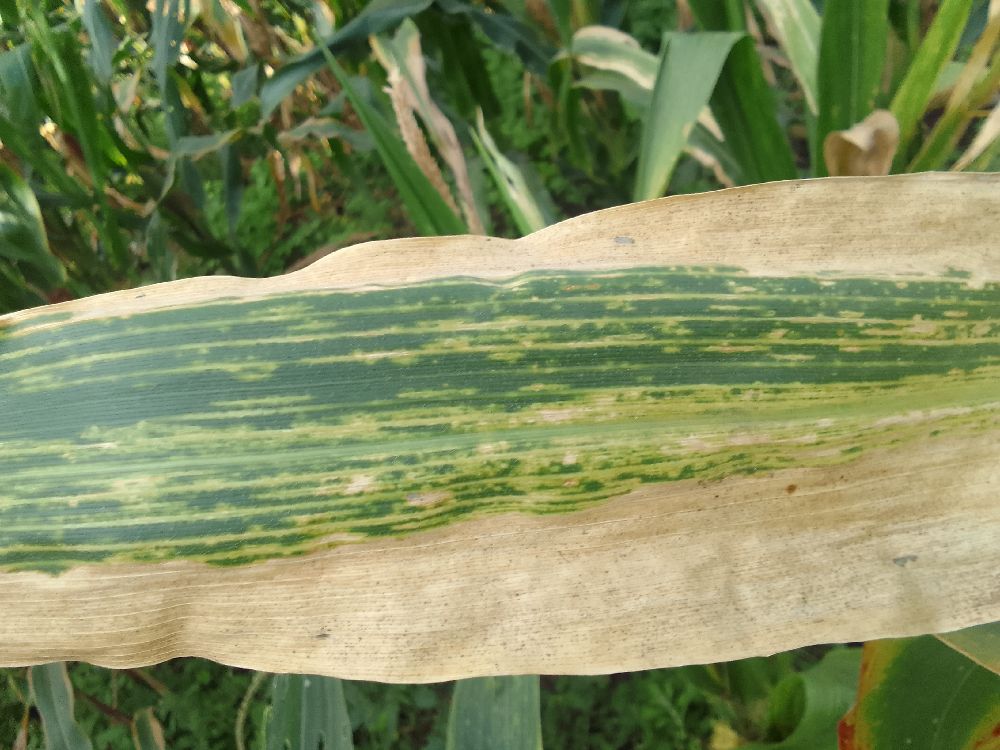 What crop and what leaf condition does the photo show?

maize, maize lethal necrosis
